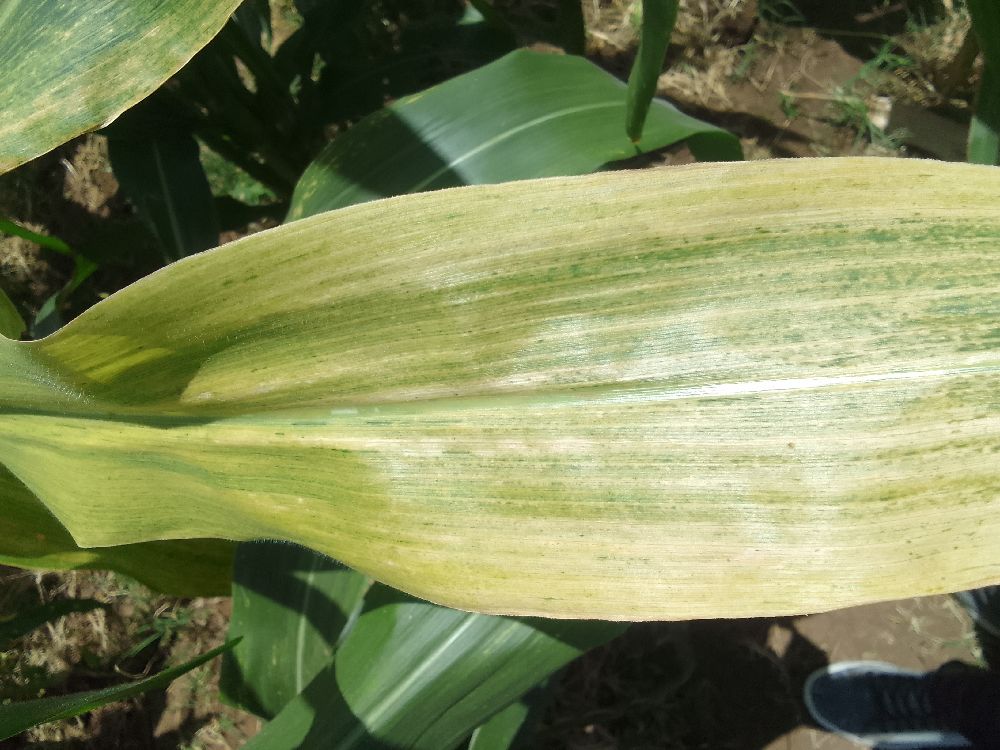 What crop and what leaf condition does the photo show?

maize, maize lethal necrosis
